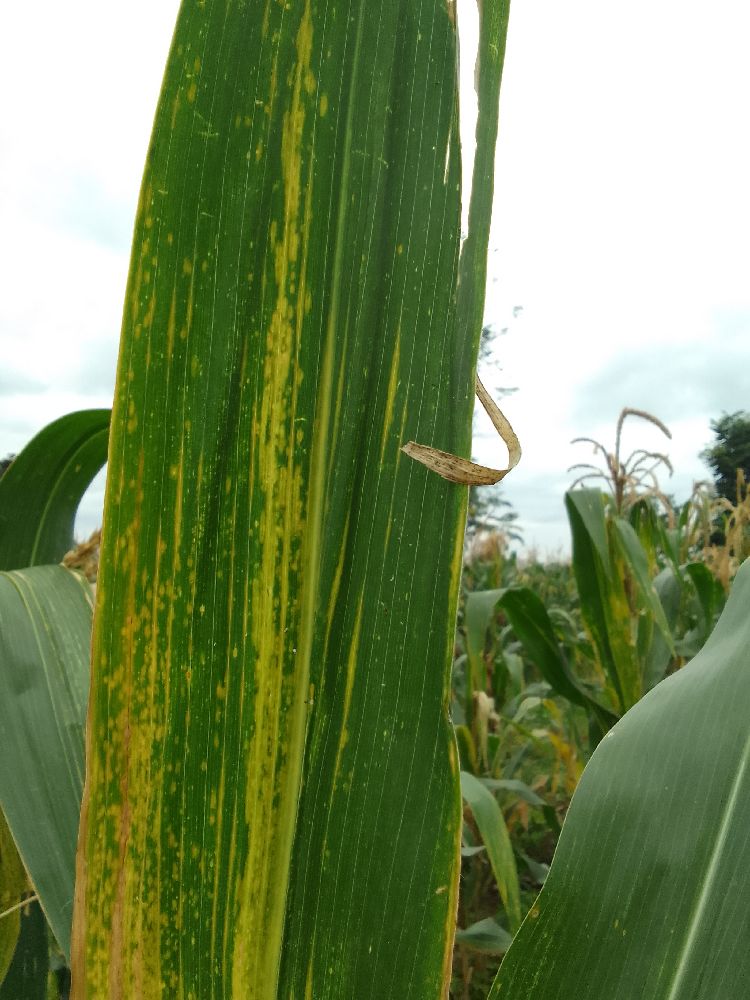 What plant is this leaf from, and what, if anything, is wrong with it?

maize, maize lethal necrosis
